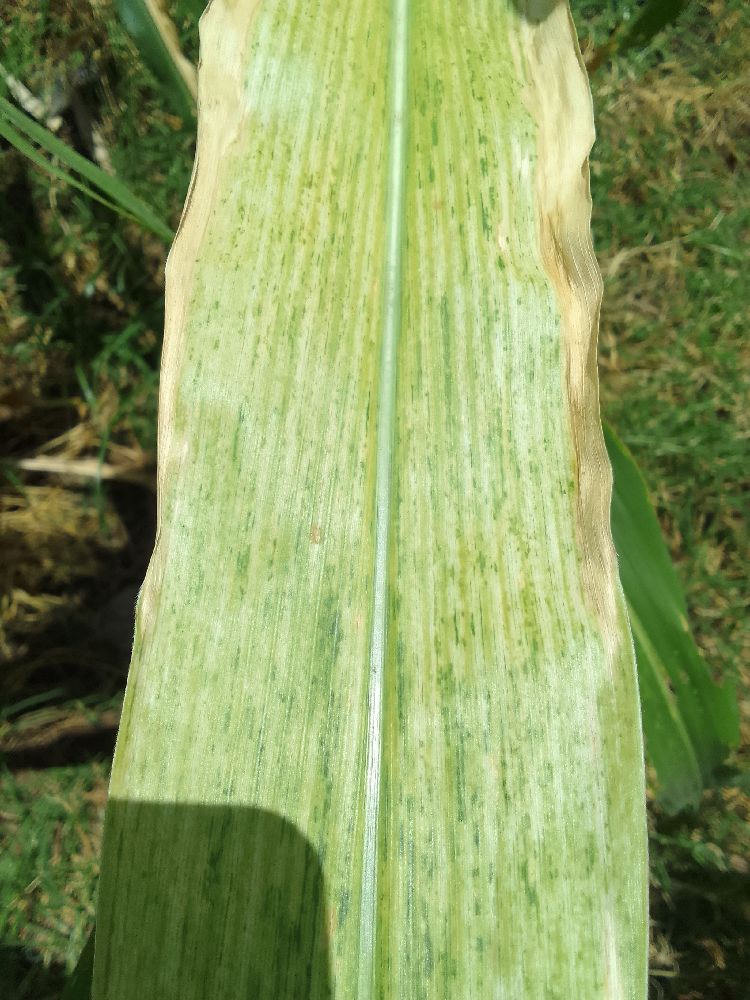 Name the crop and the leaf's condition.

maize, maize lethal necrosis
